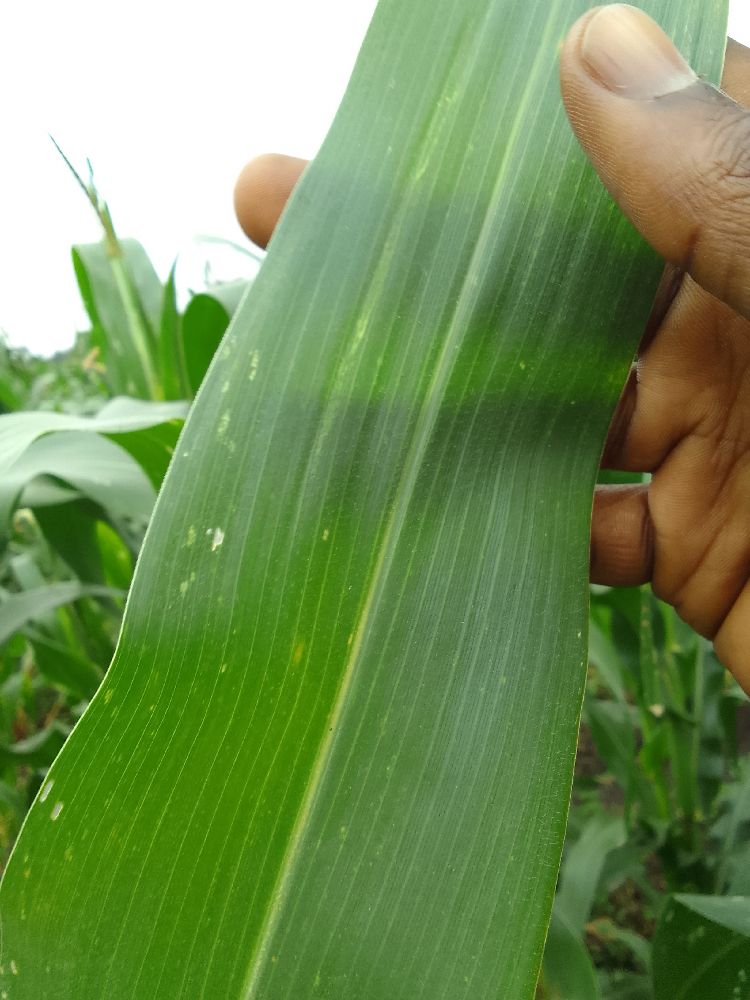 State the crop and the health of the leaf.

maize, healthy
